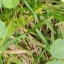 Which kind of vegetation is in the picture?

unstructured weed
